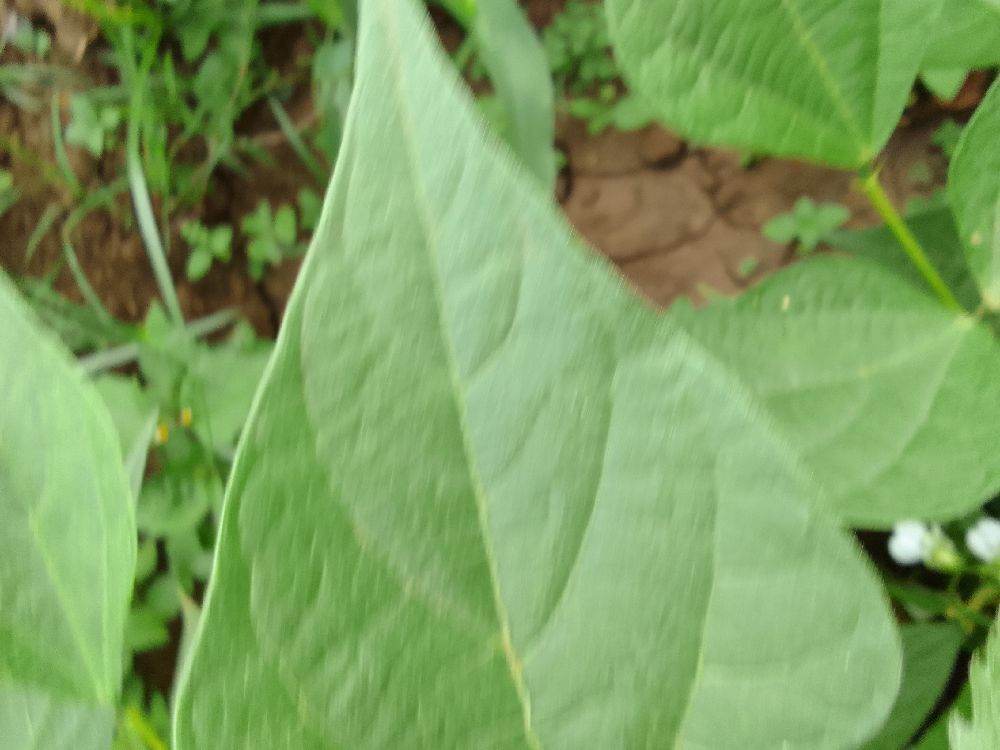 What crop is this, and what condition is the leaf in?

common bean, healthy
